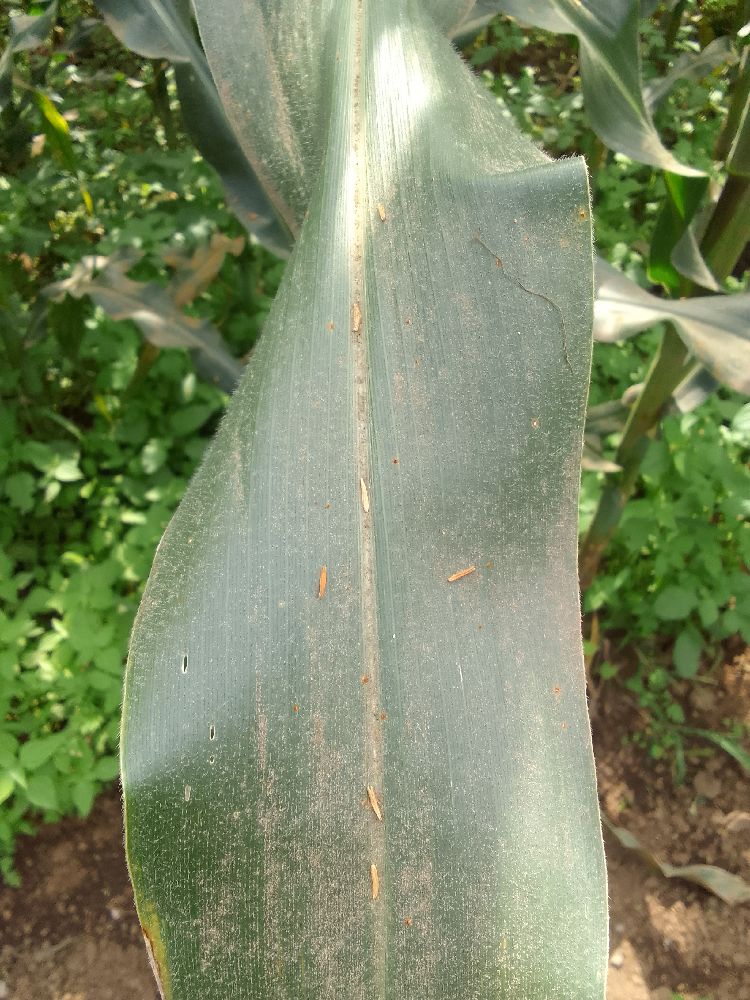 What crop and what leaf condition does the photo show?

maize, healthy
